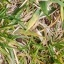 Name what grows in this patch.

grass
